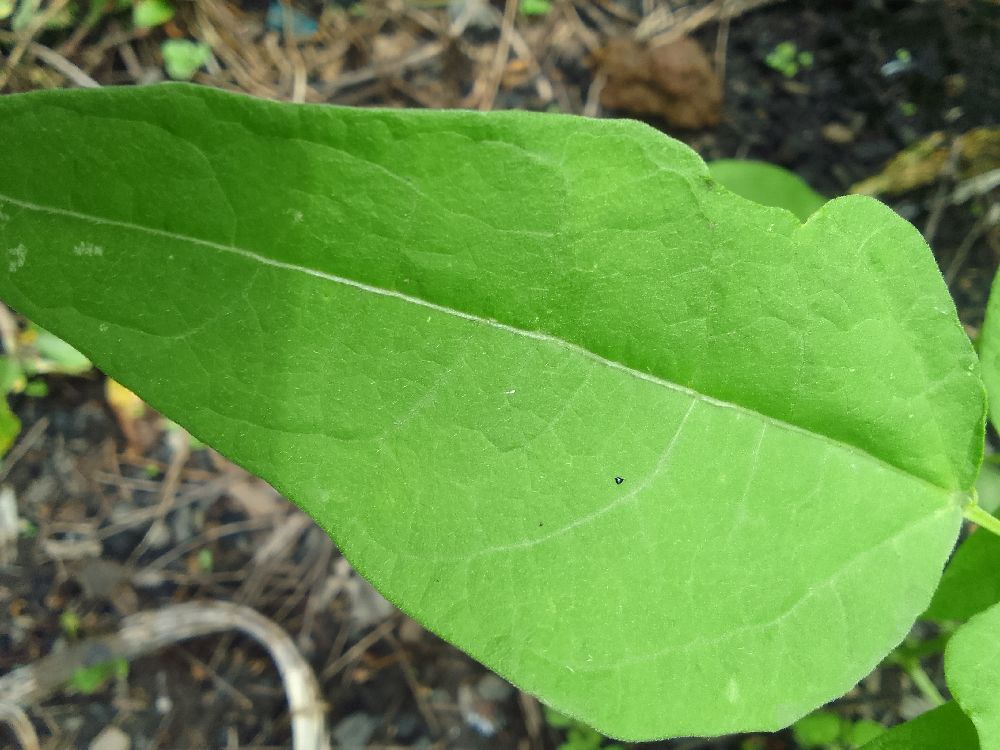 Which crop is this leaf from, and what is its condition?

common bean, healthy
